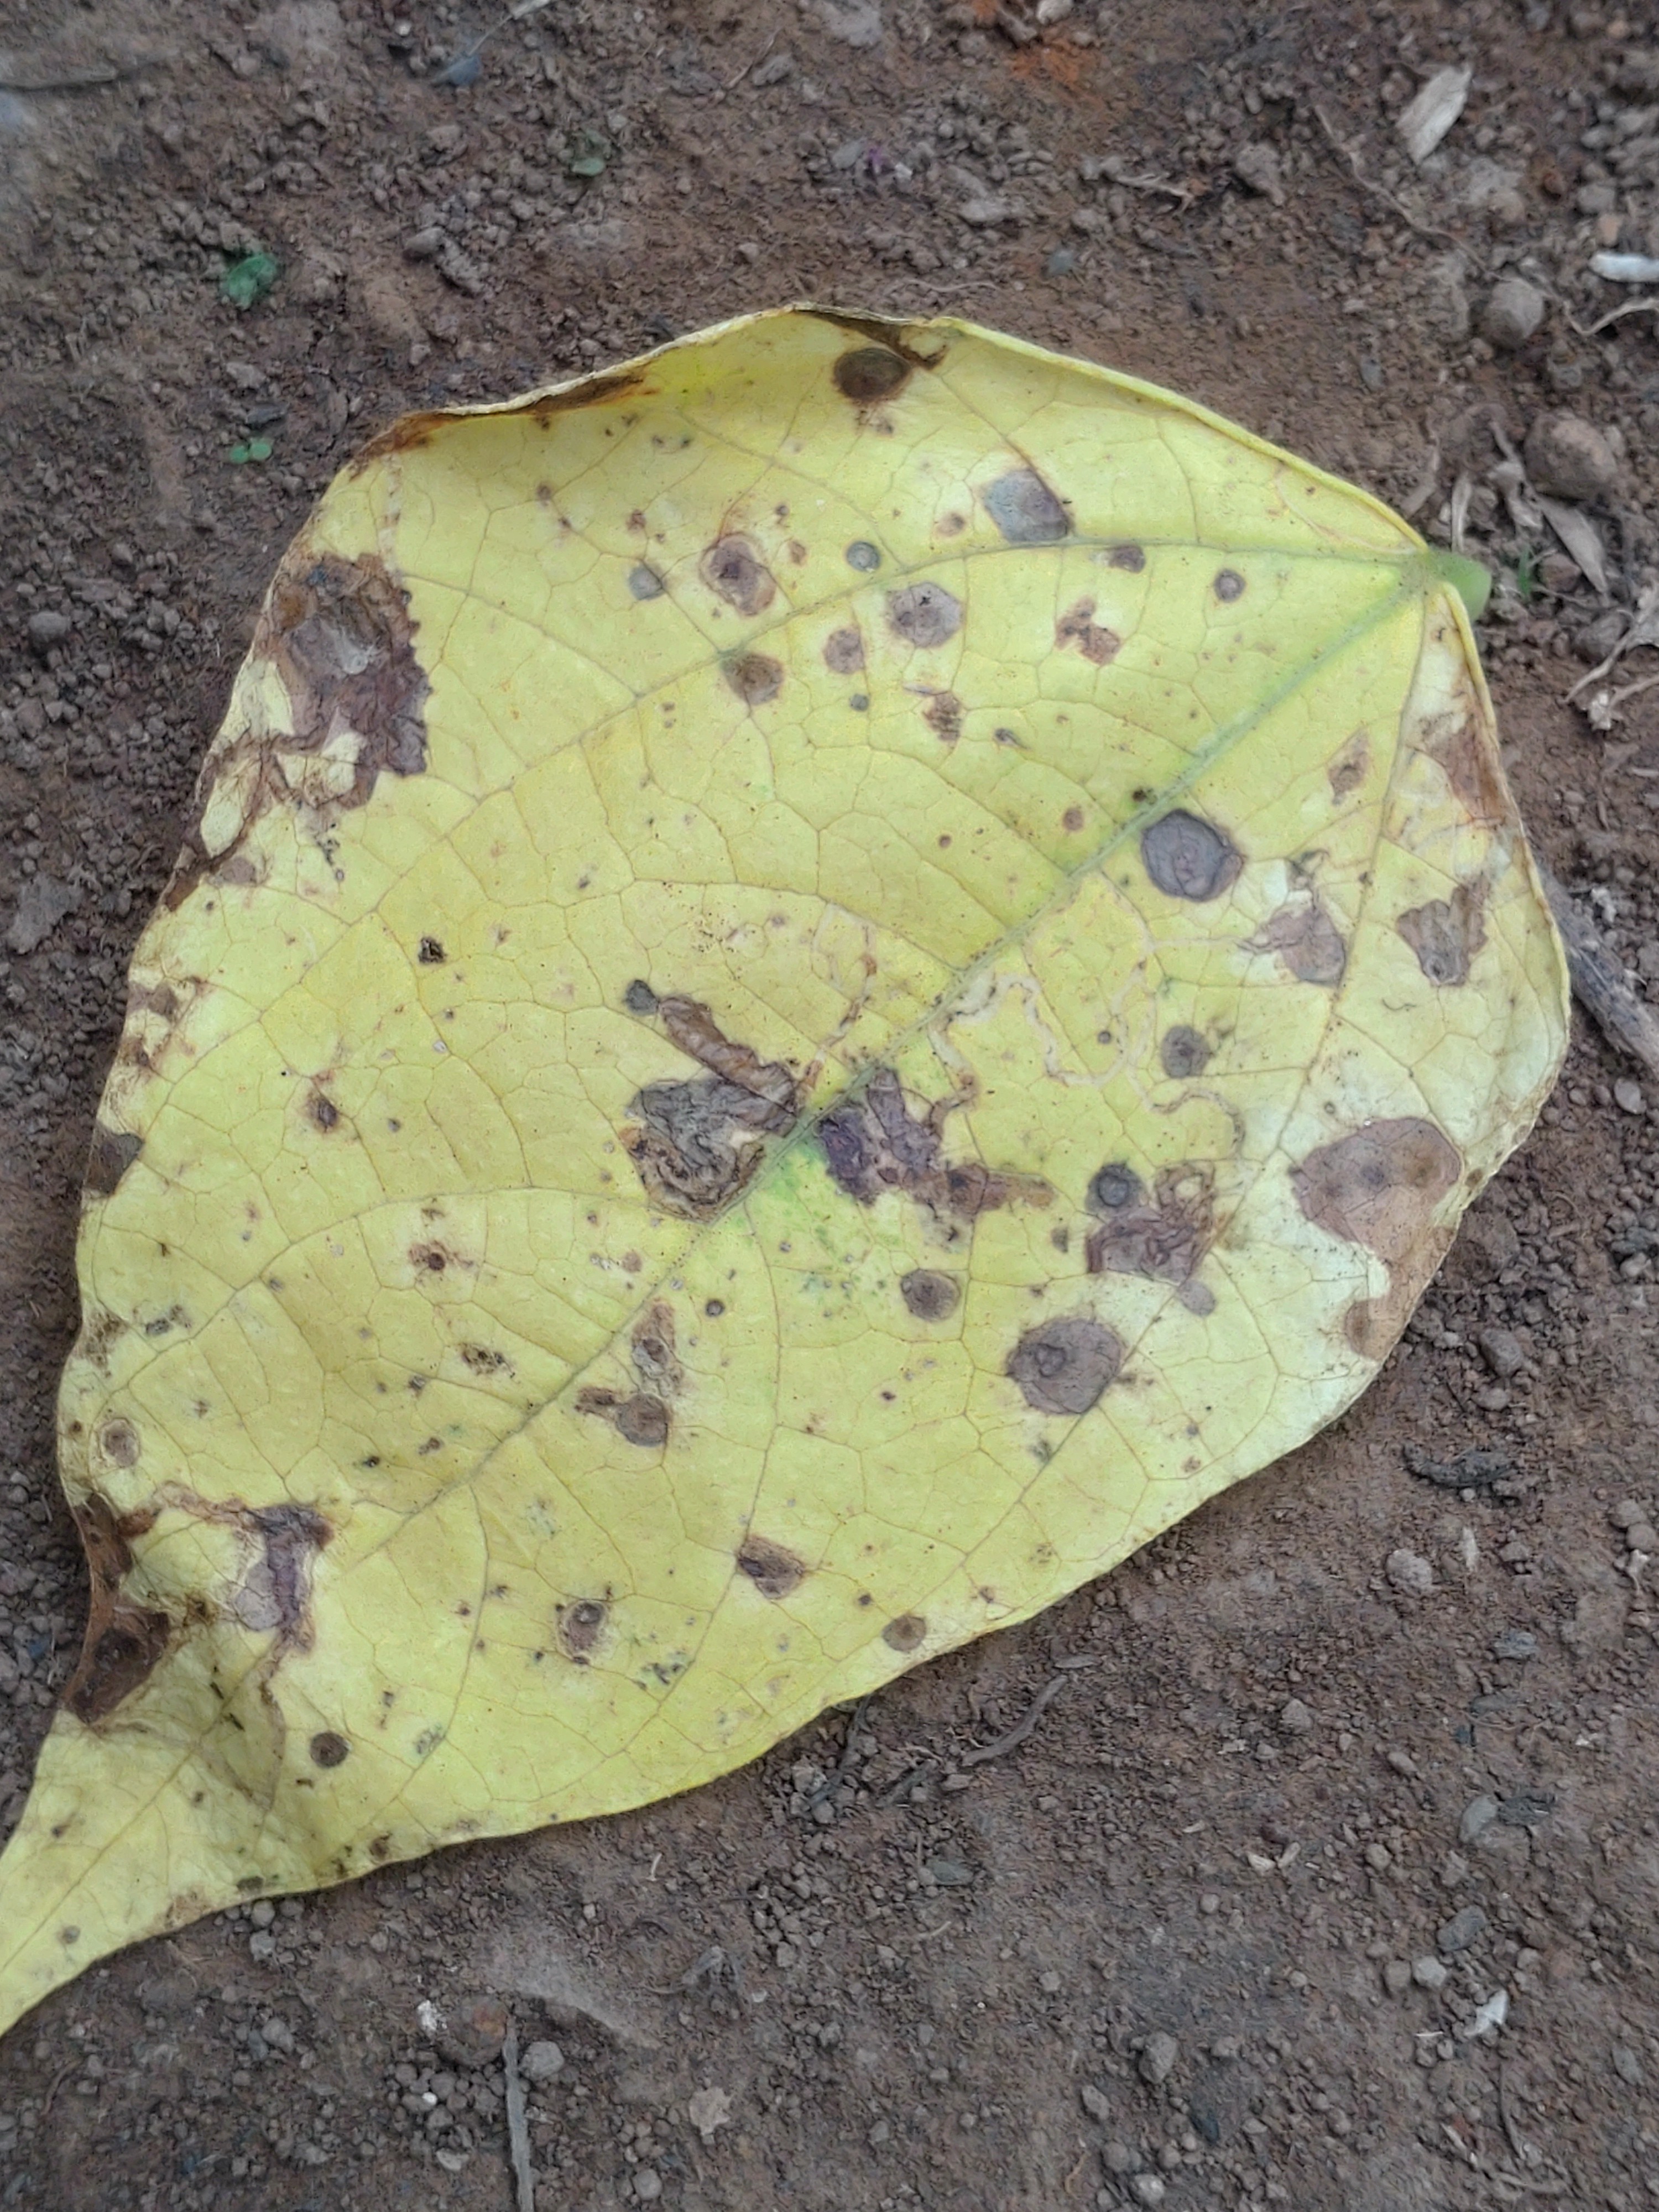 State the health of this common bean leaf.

anthracnose
